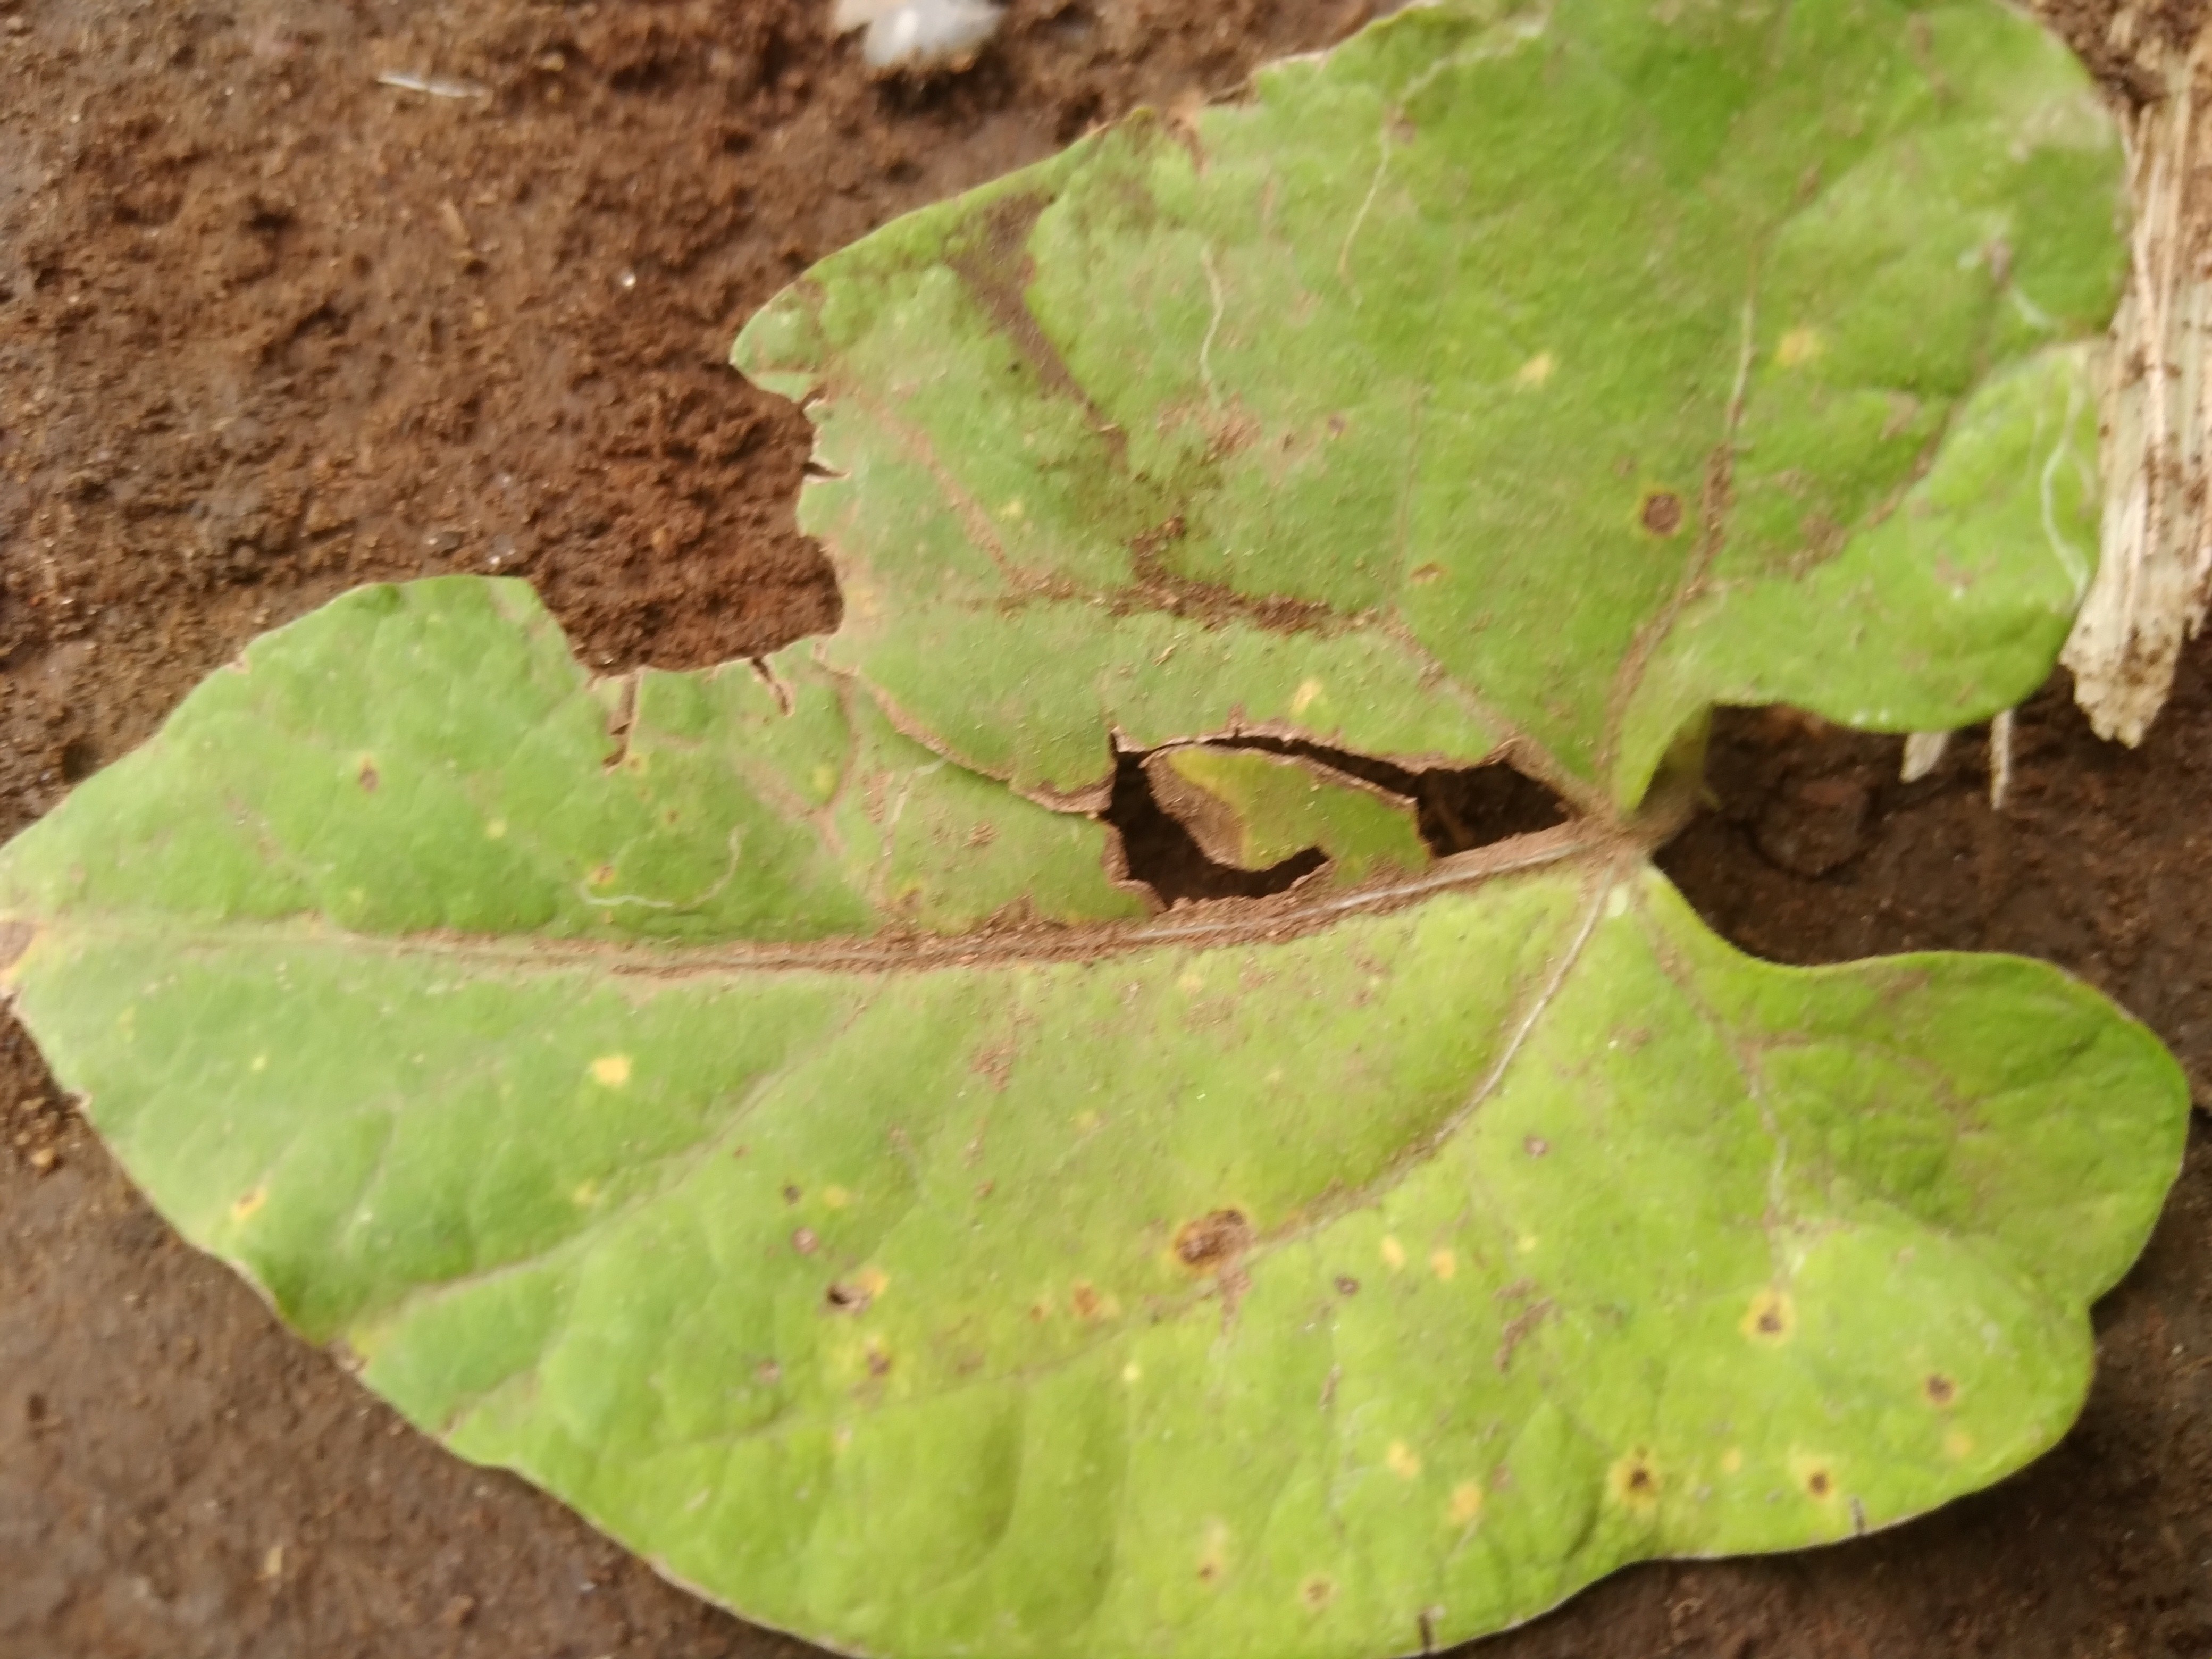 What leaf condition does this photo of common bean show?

rust
